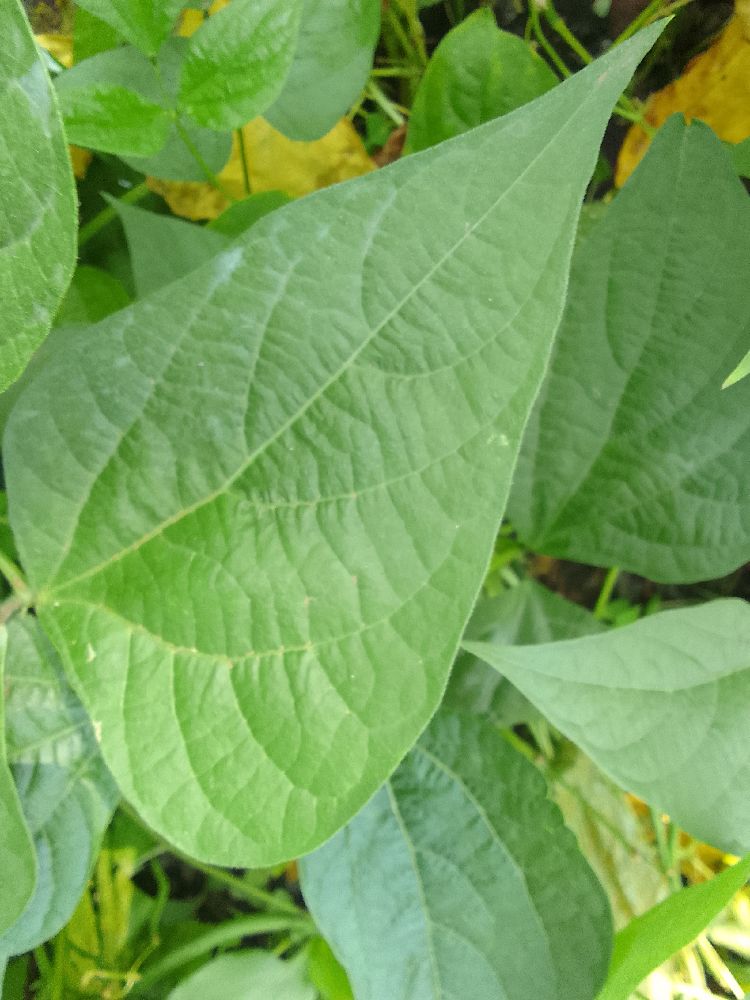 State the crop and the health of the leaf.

common bean, healthy
